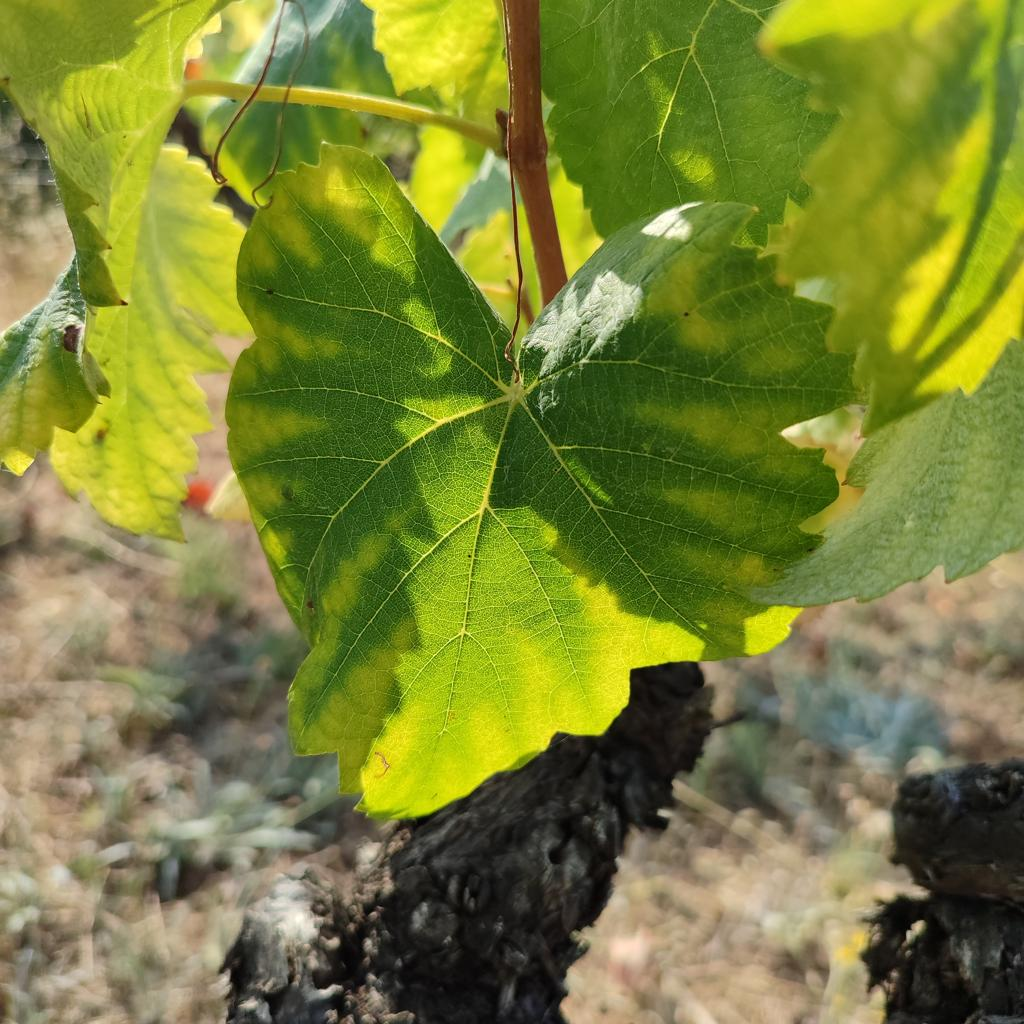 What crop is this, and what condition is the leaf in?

grapevine, esca complex
